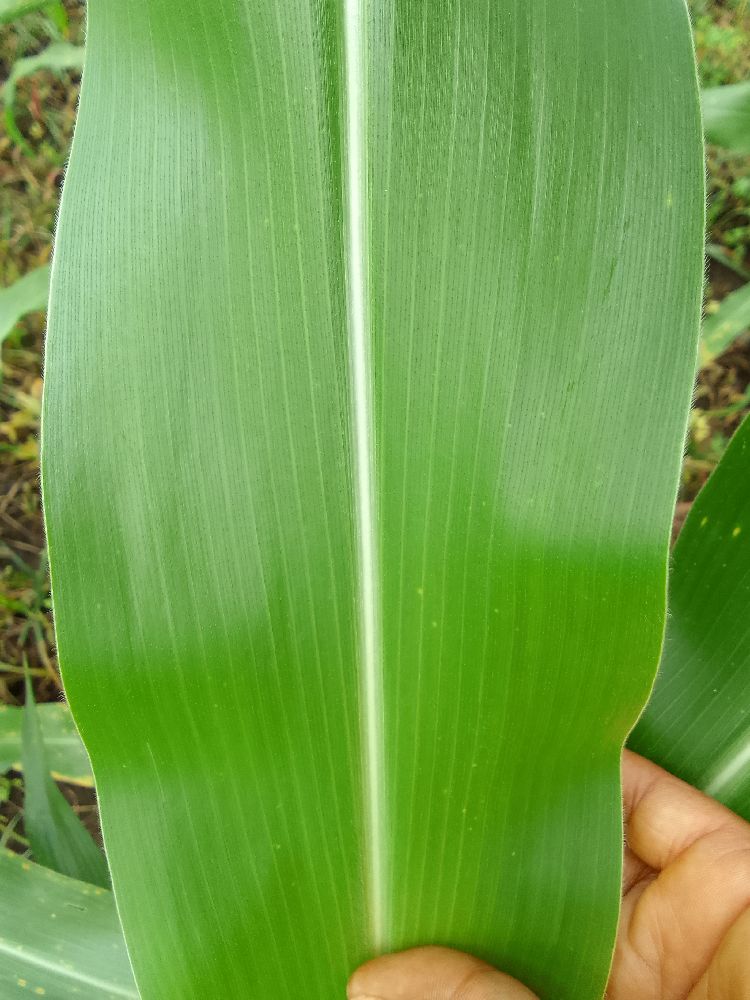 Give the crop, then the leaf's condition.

maize, healthy
